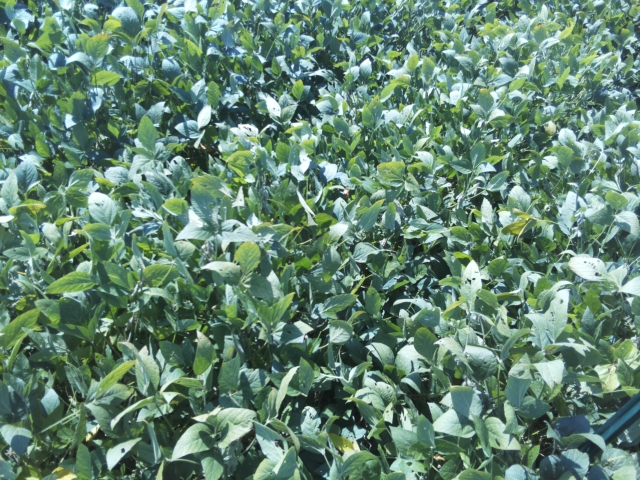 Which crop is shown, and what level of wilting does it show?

soybean, slight leaflet or petiole turgor loss in upper canopy
